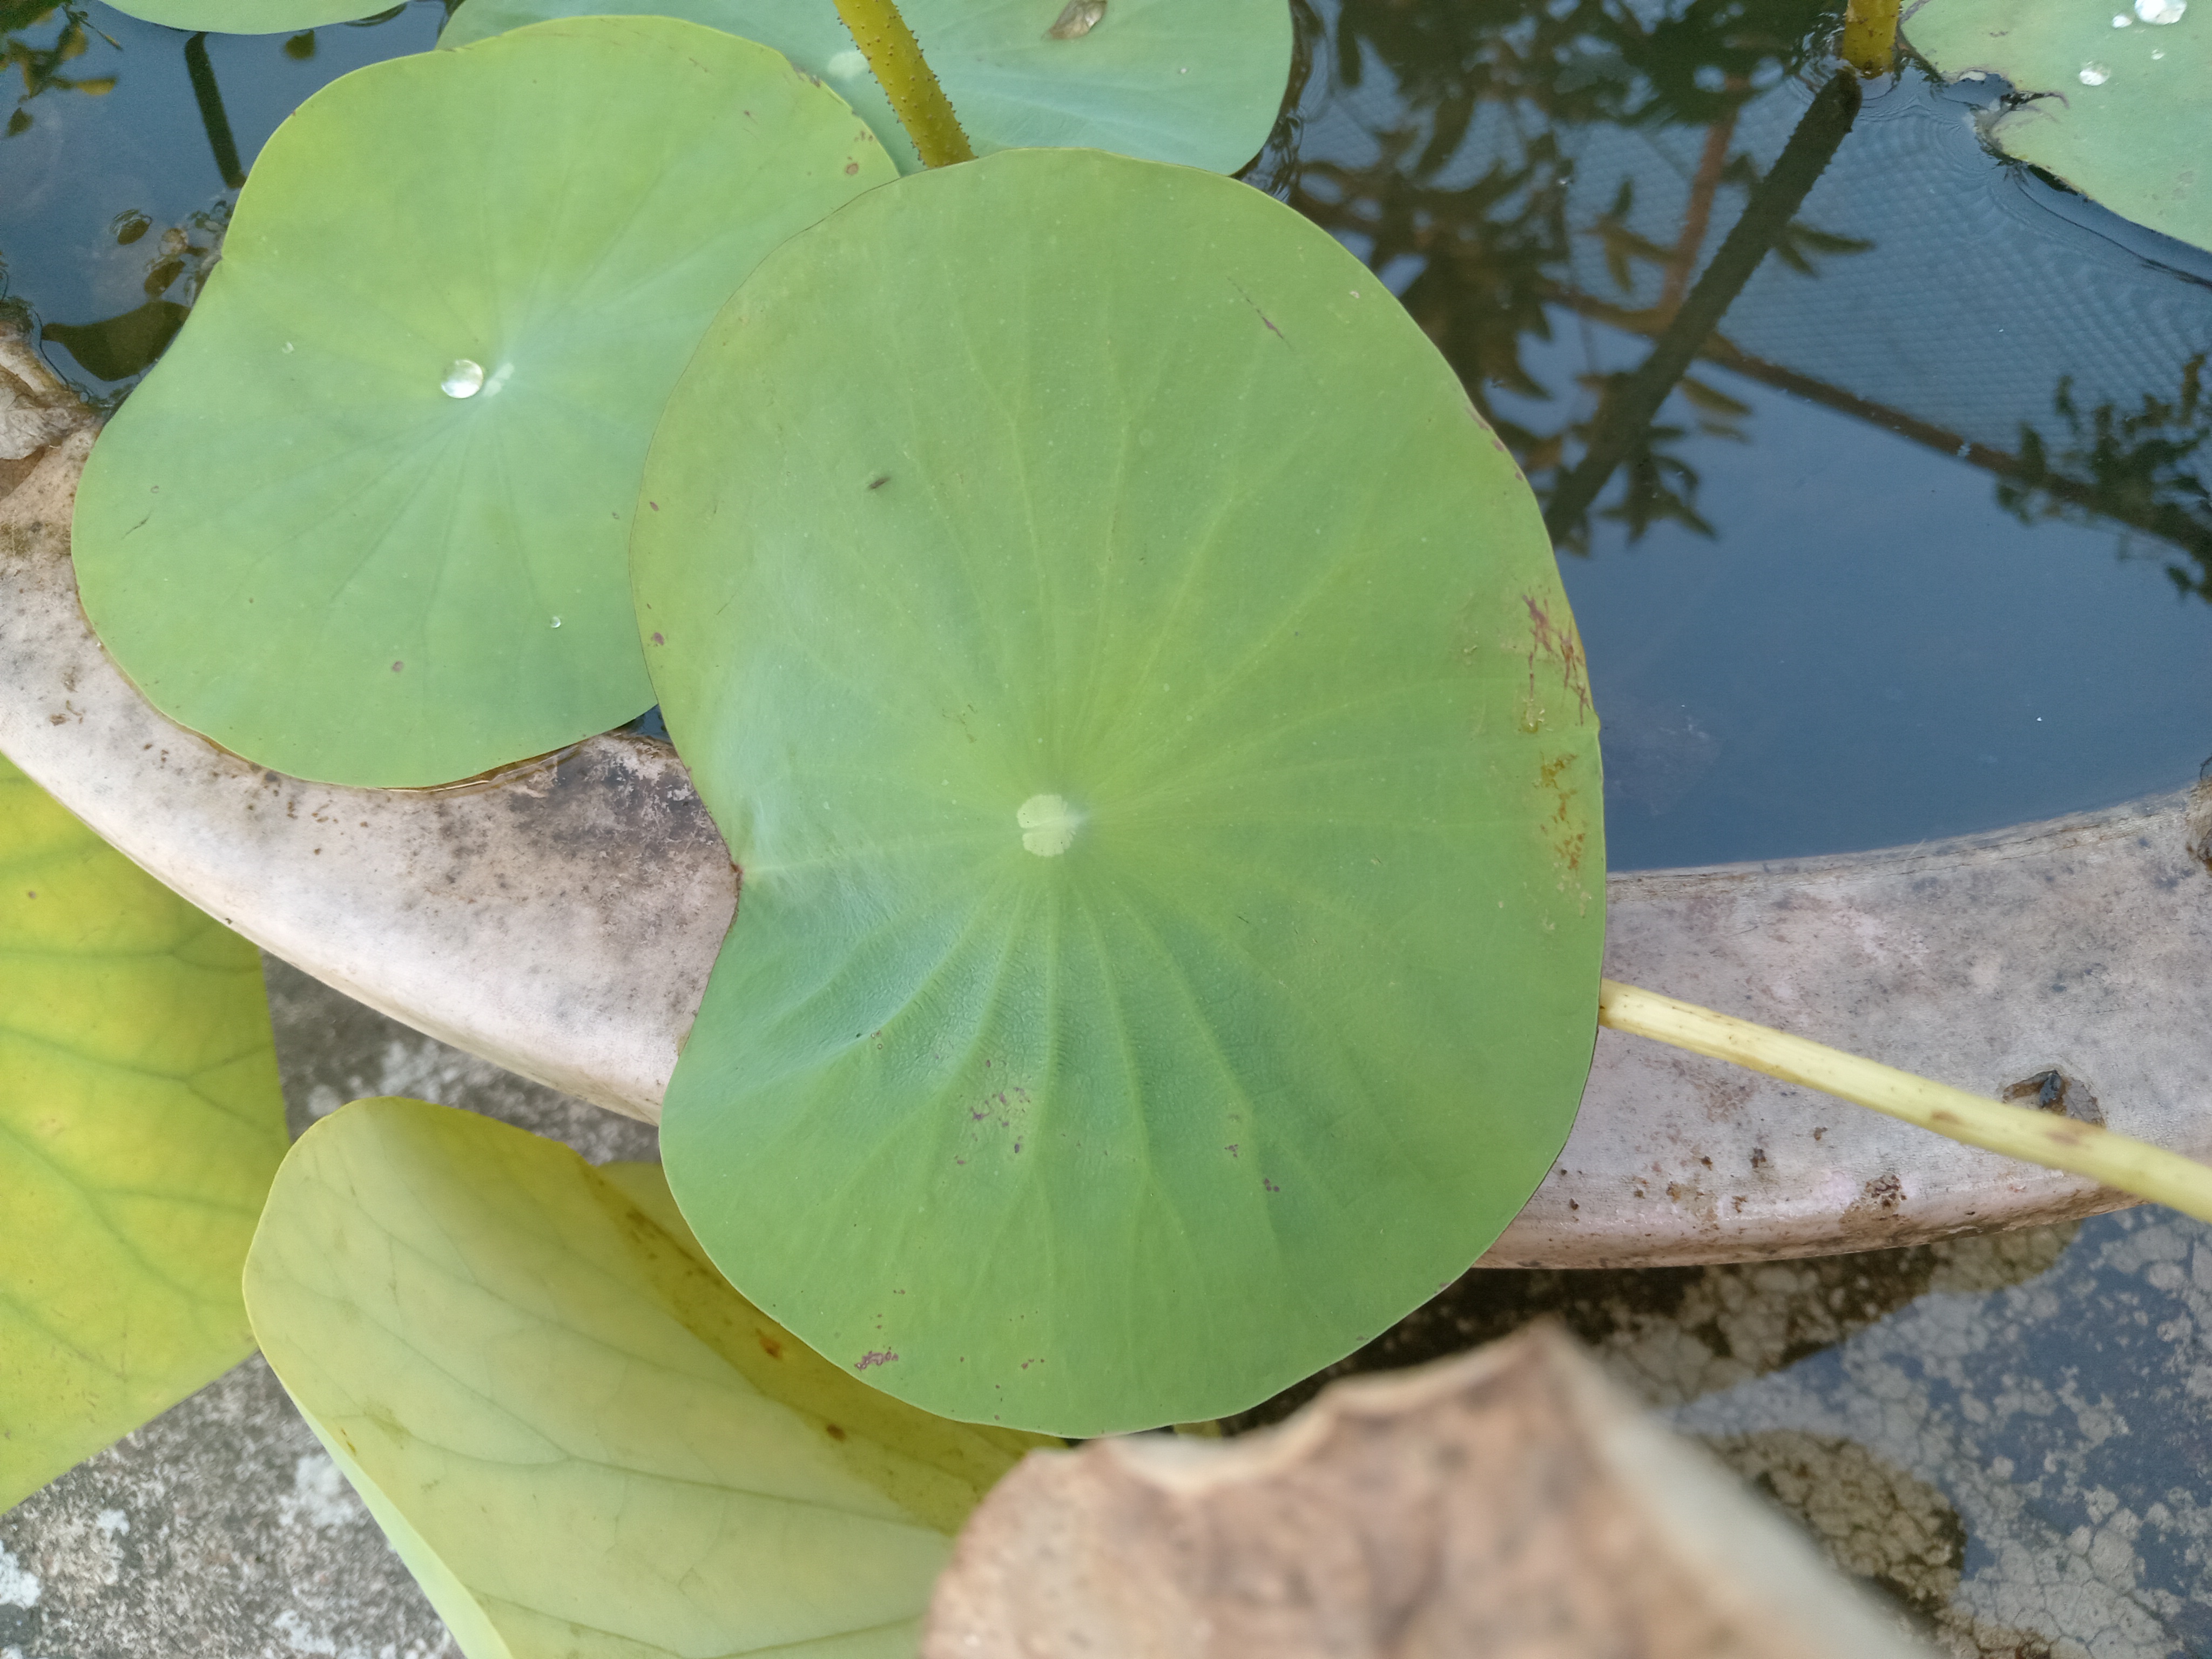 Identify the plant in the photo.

lotus
